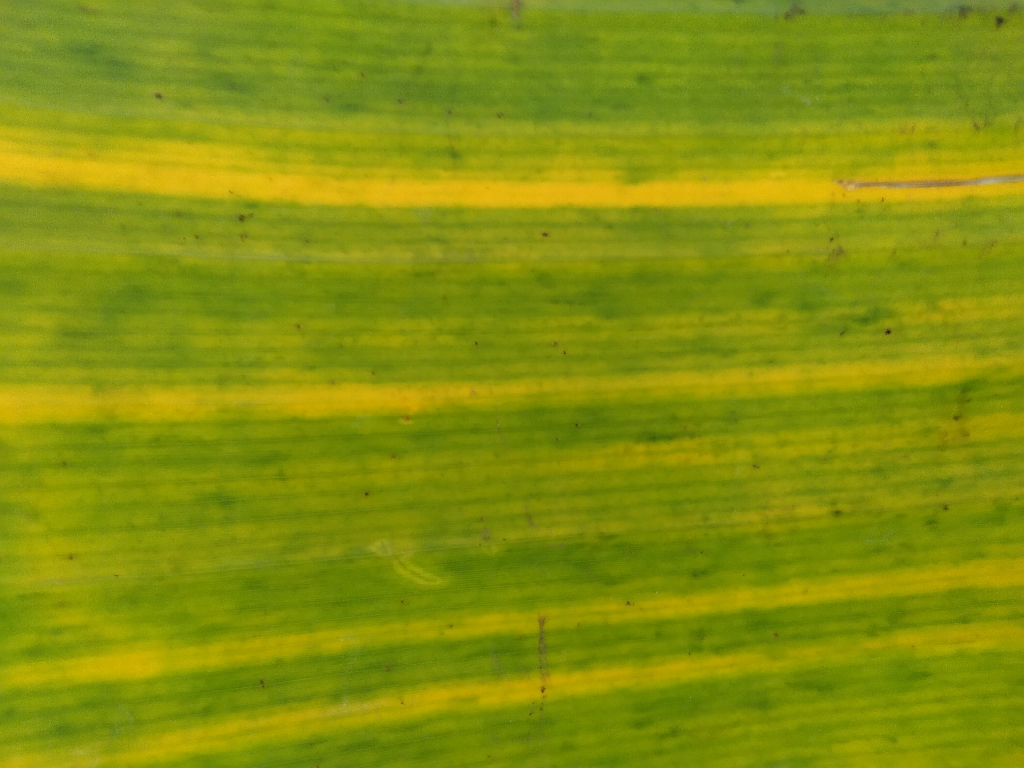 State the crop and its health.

banana, fusarium wilt race 1
